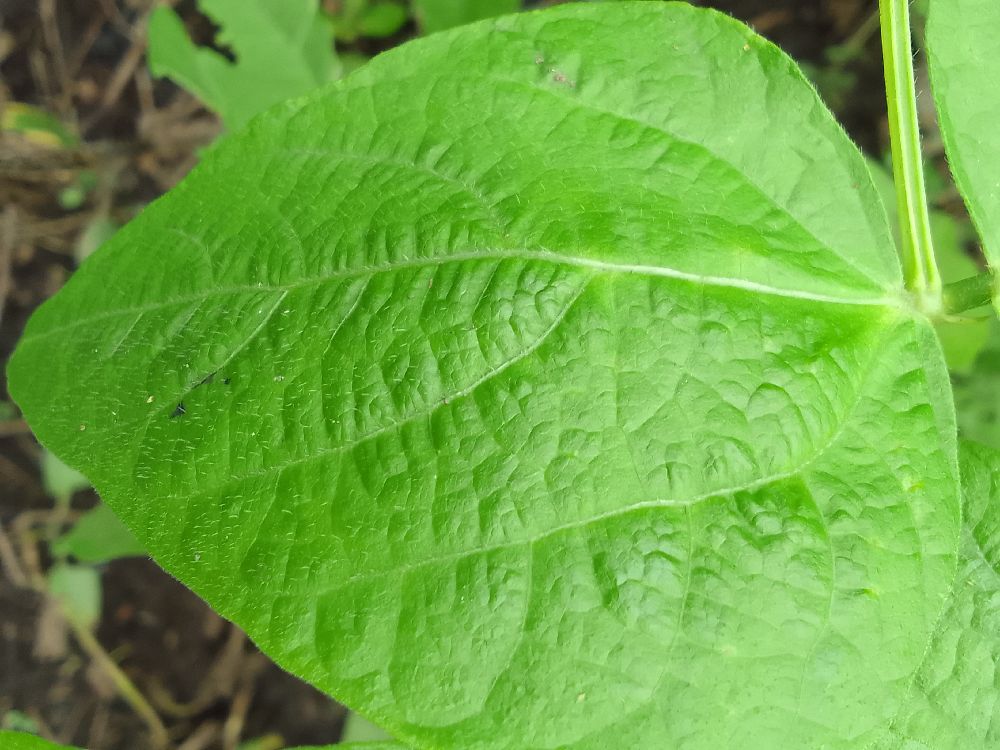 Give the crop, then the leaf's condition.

common bean, healthy
